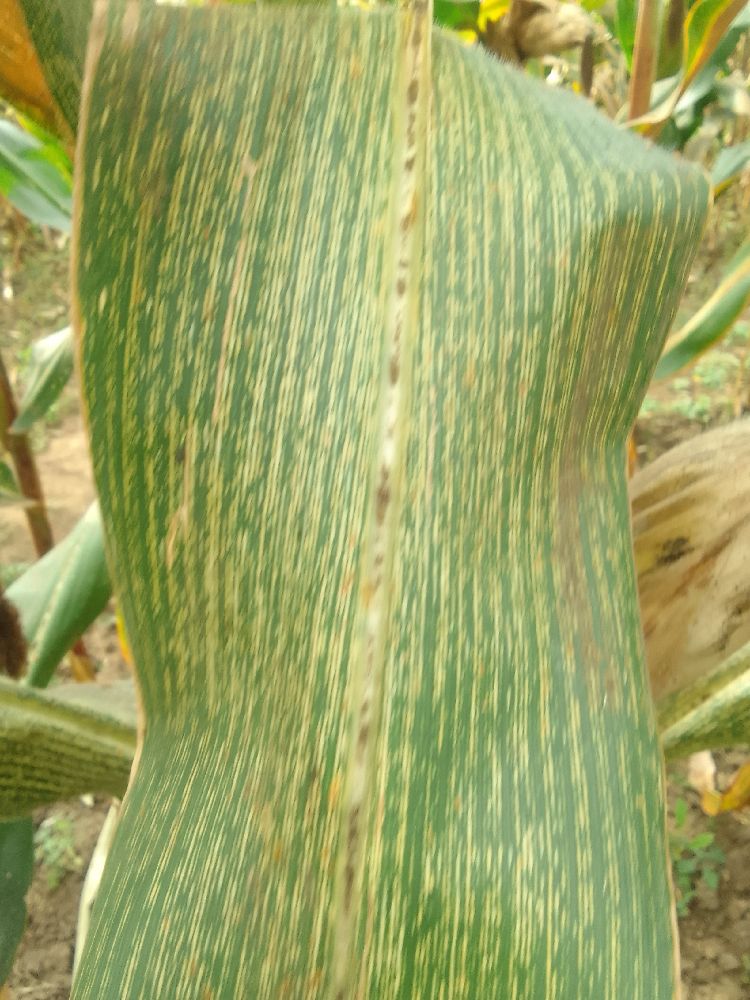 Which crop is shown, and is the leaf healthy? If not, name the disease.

maize, maize streak virus
